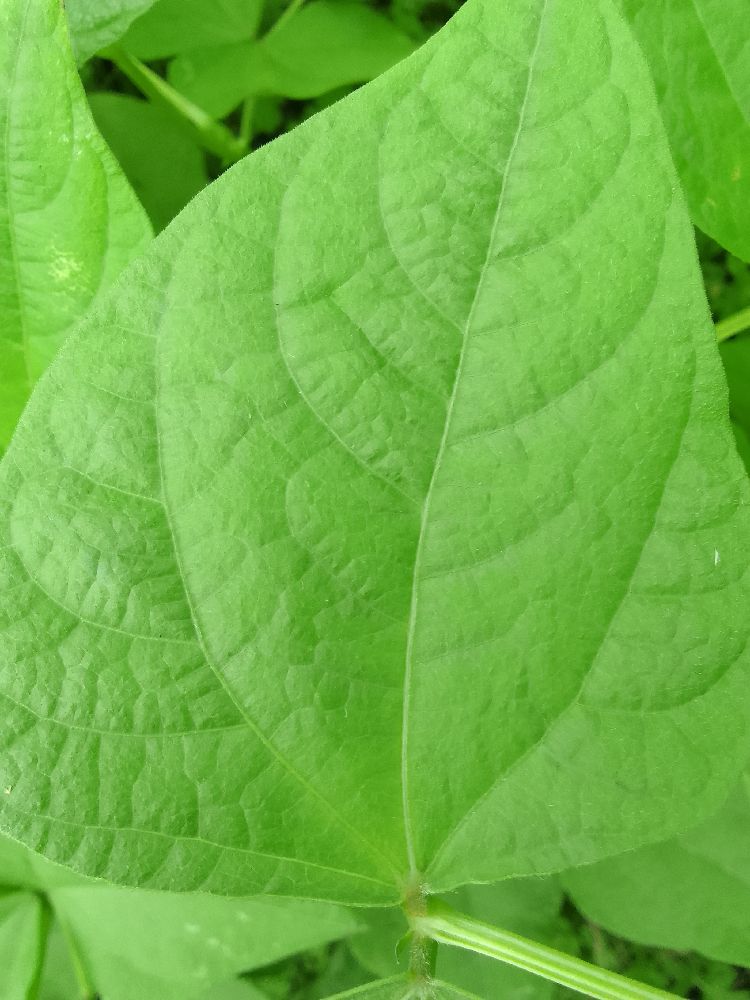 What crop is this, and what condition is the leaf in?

common bean, healthy
